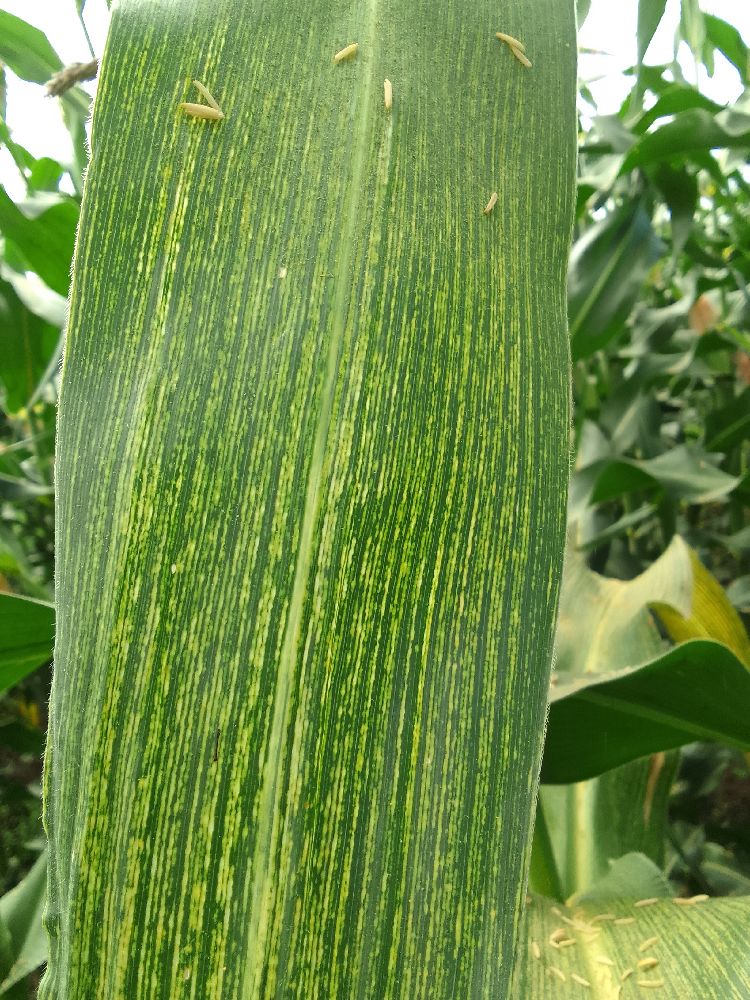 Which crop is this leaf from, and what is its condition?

maize, maize streak virus
